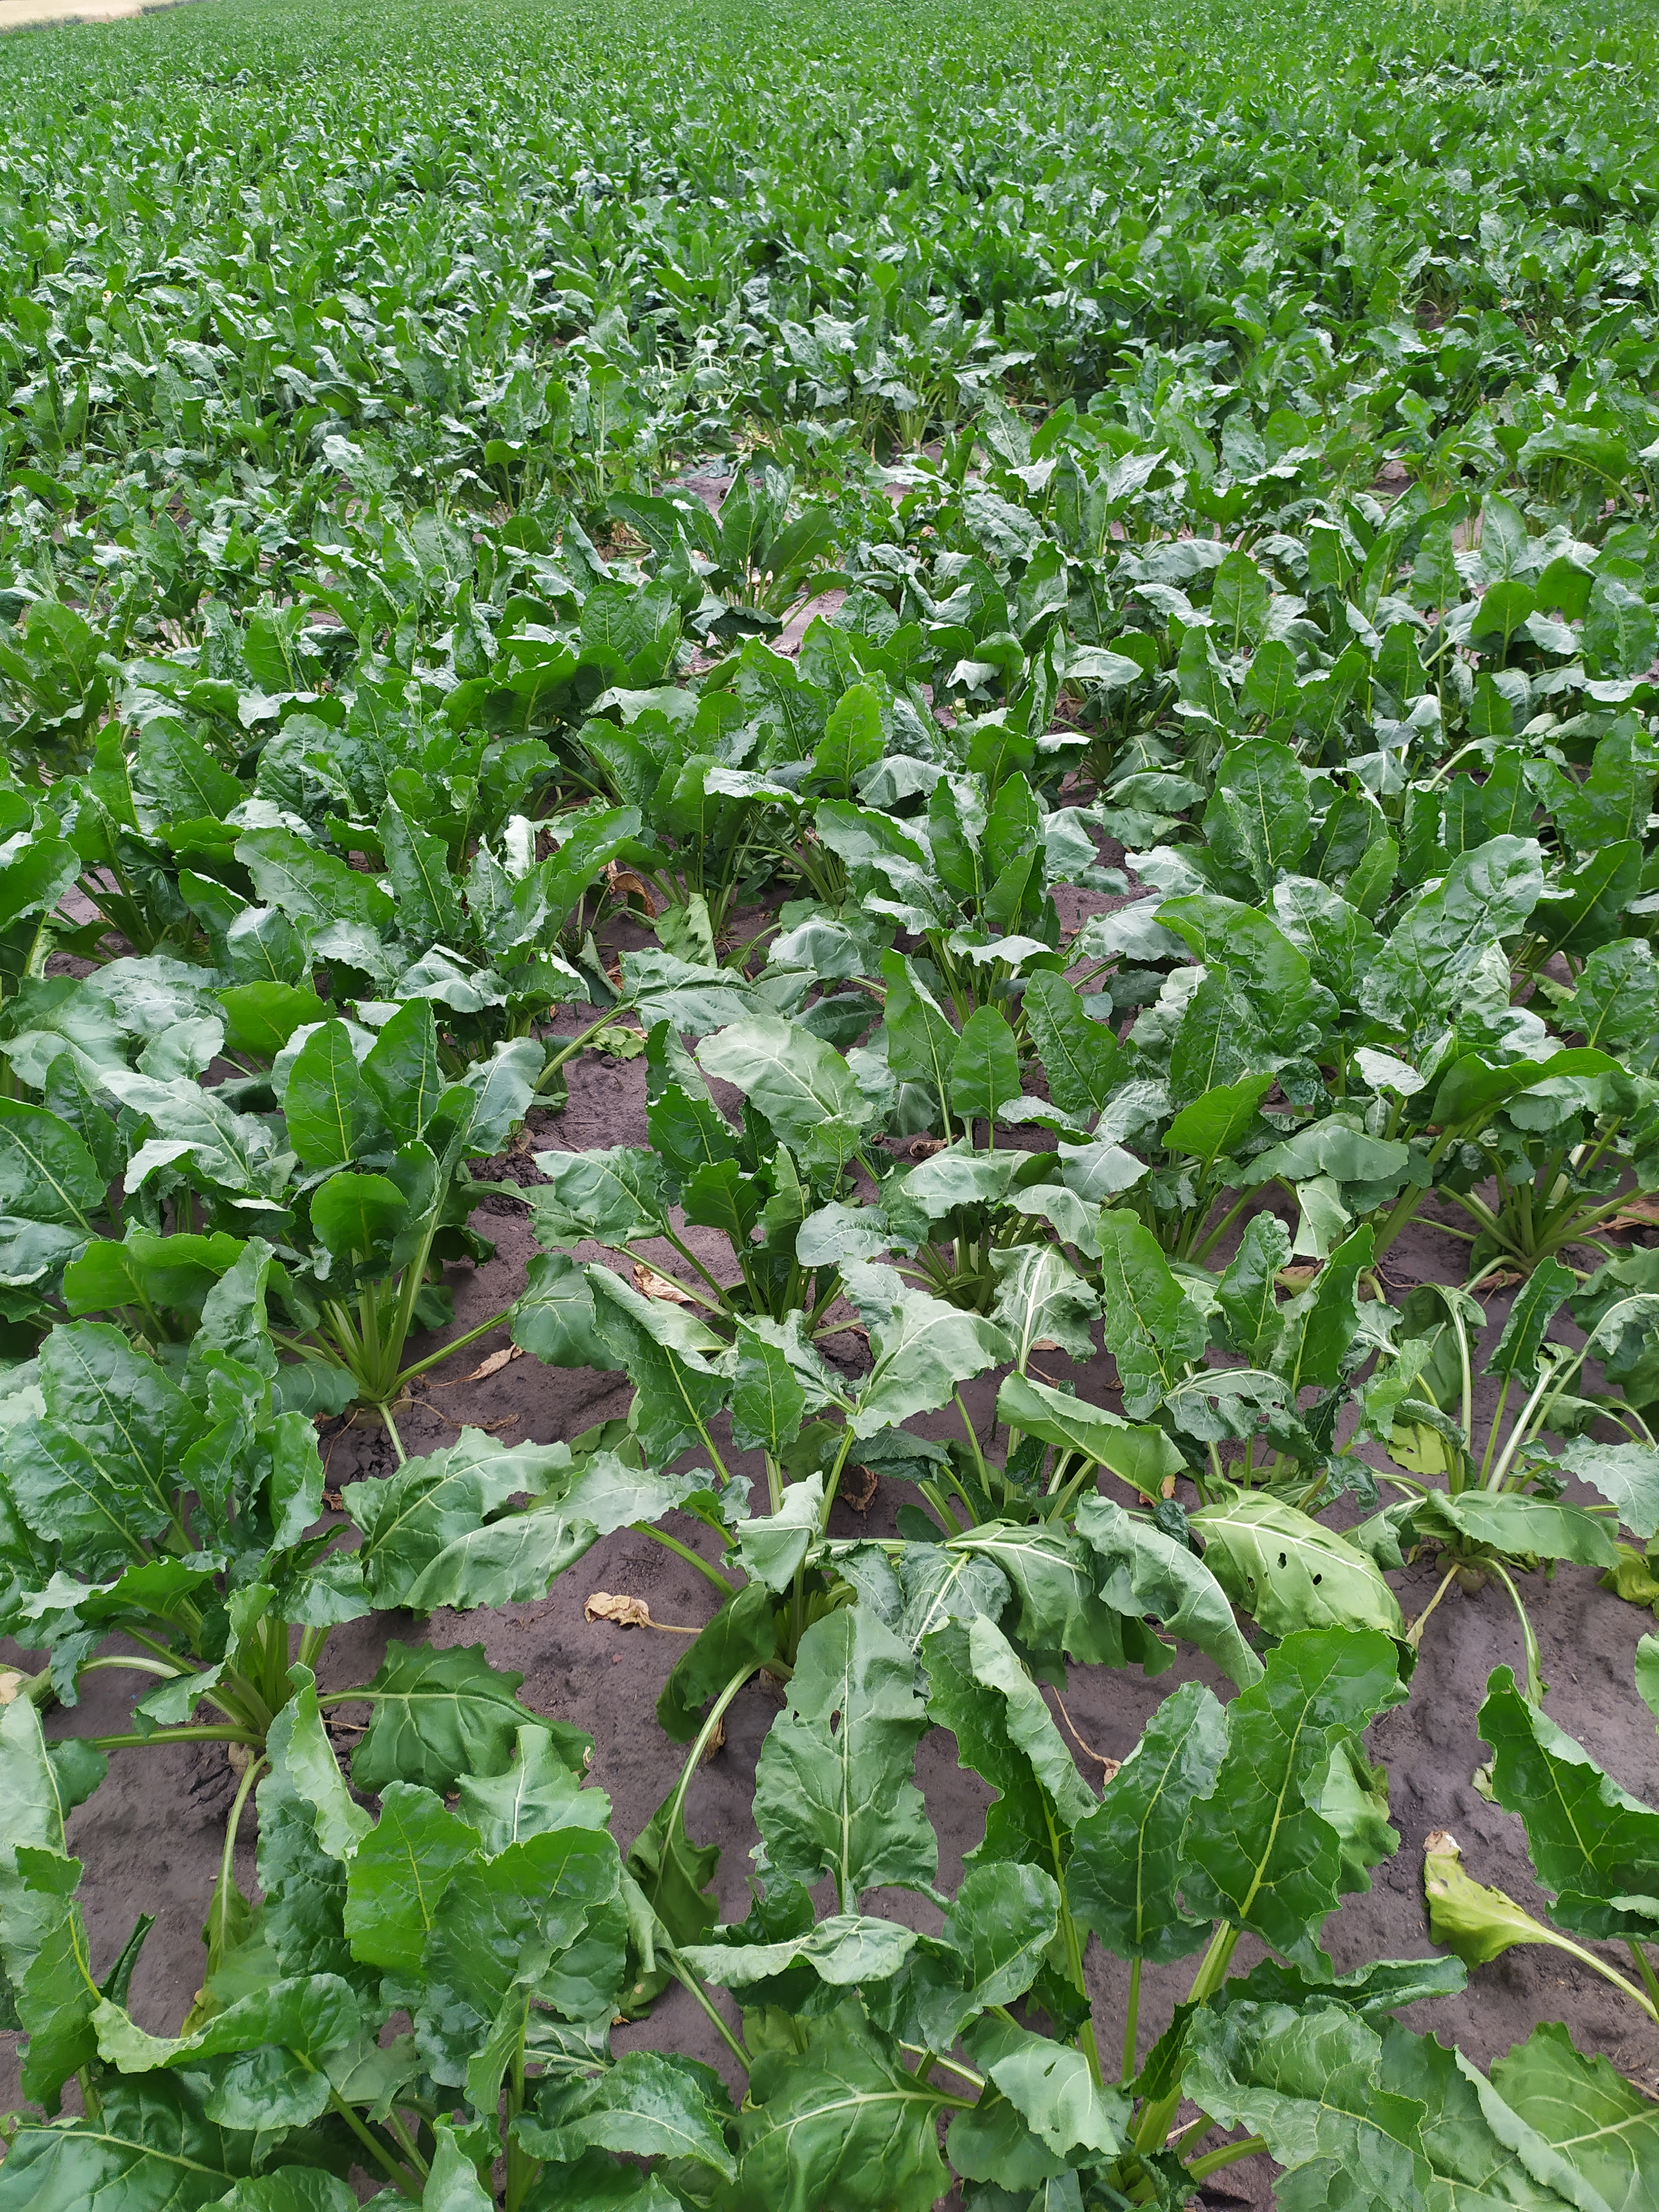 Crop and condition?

beet, unaffected
